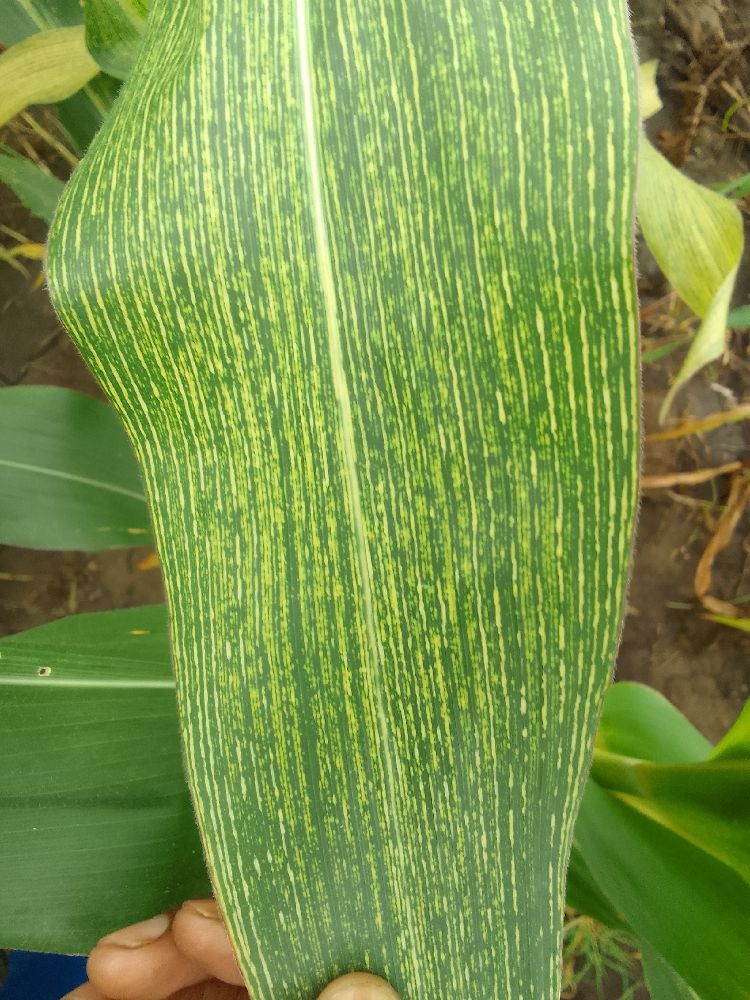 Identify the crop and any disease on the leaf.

maize, maize streak virus
